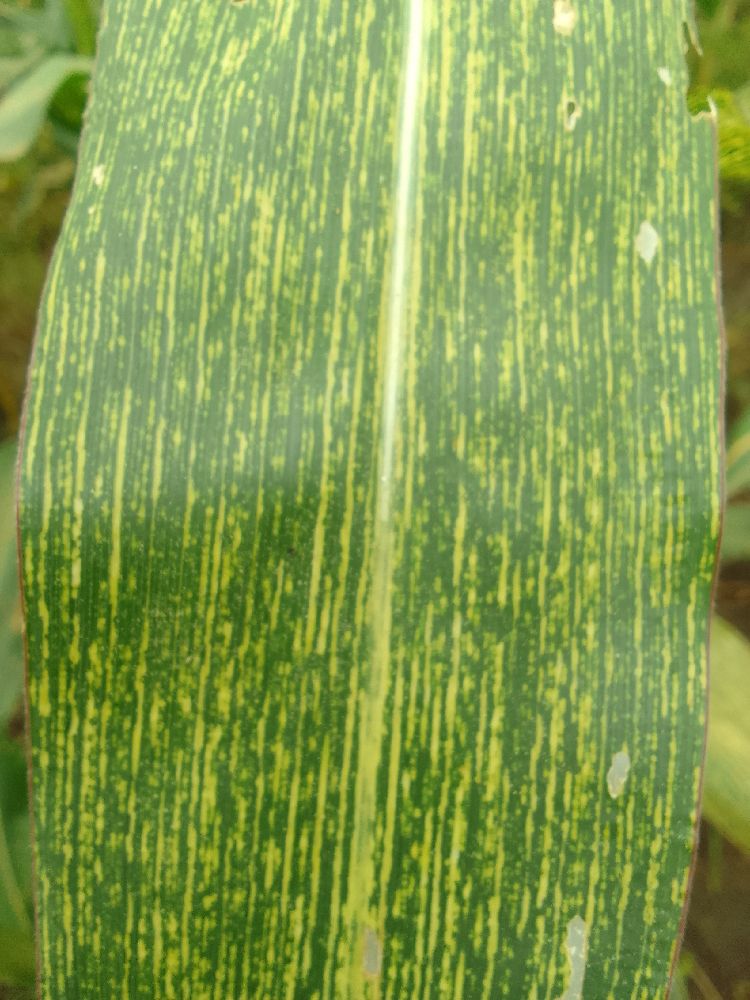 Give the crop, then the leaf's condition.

maize, maize streak virus
